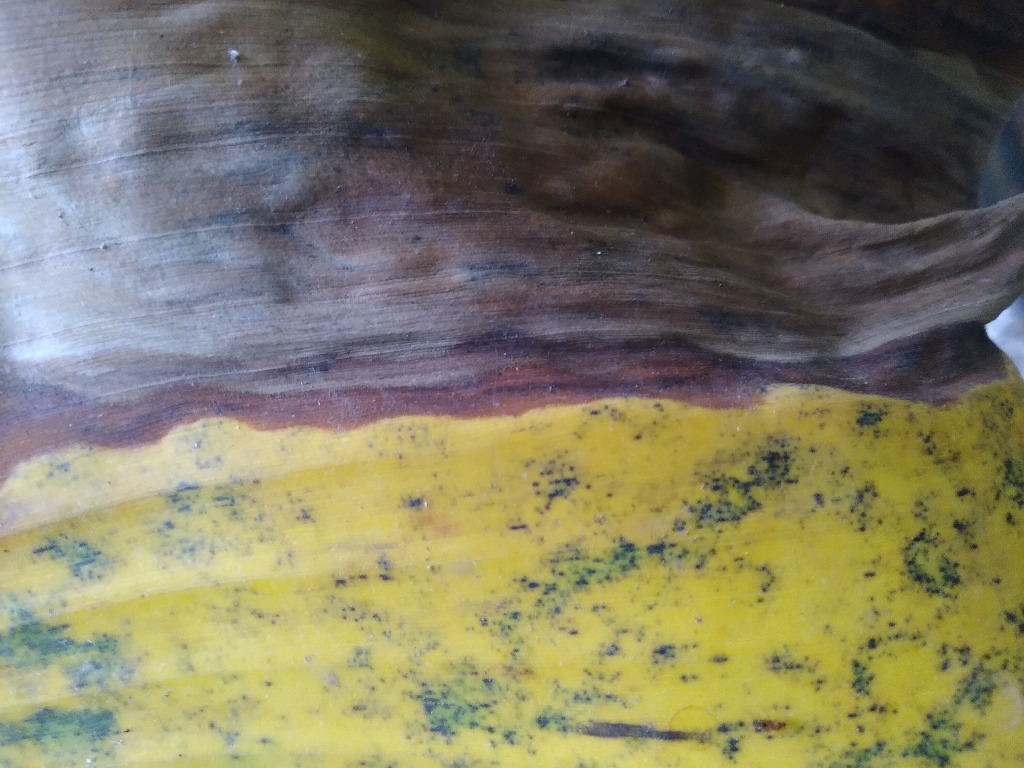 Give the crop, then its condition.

banana, black sigatoka
